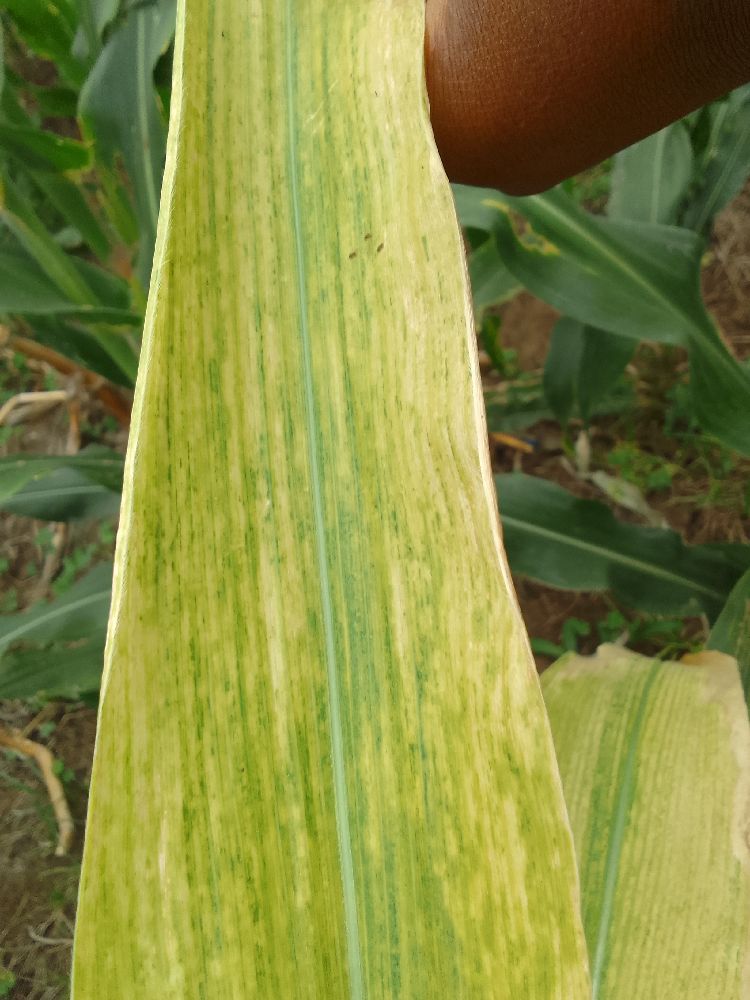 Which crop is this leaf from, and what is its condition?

maize, maize lethal necrosis
